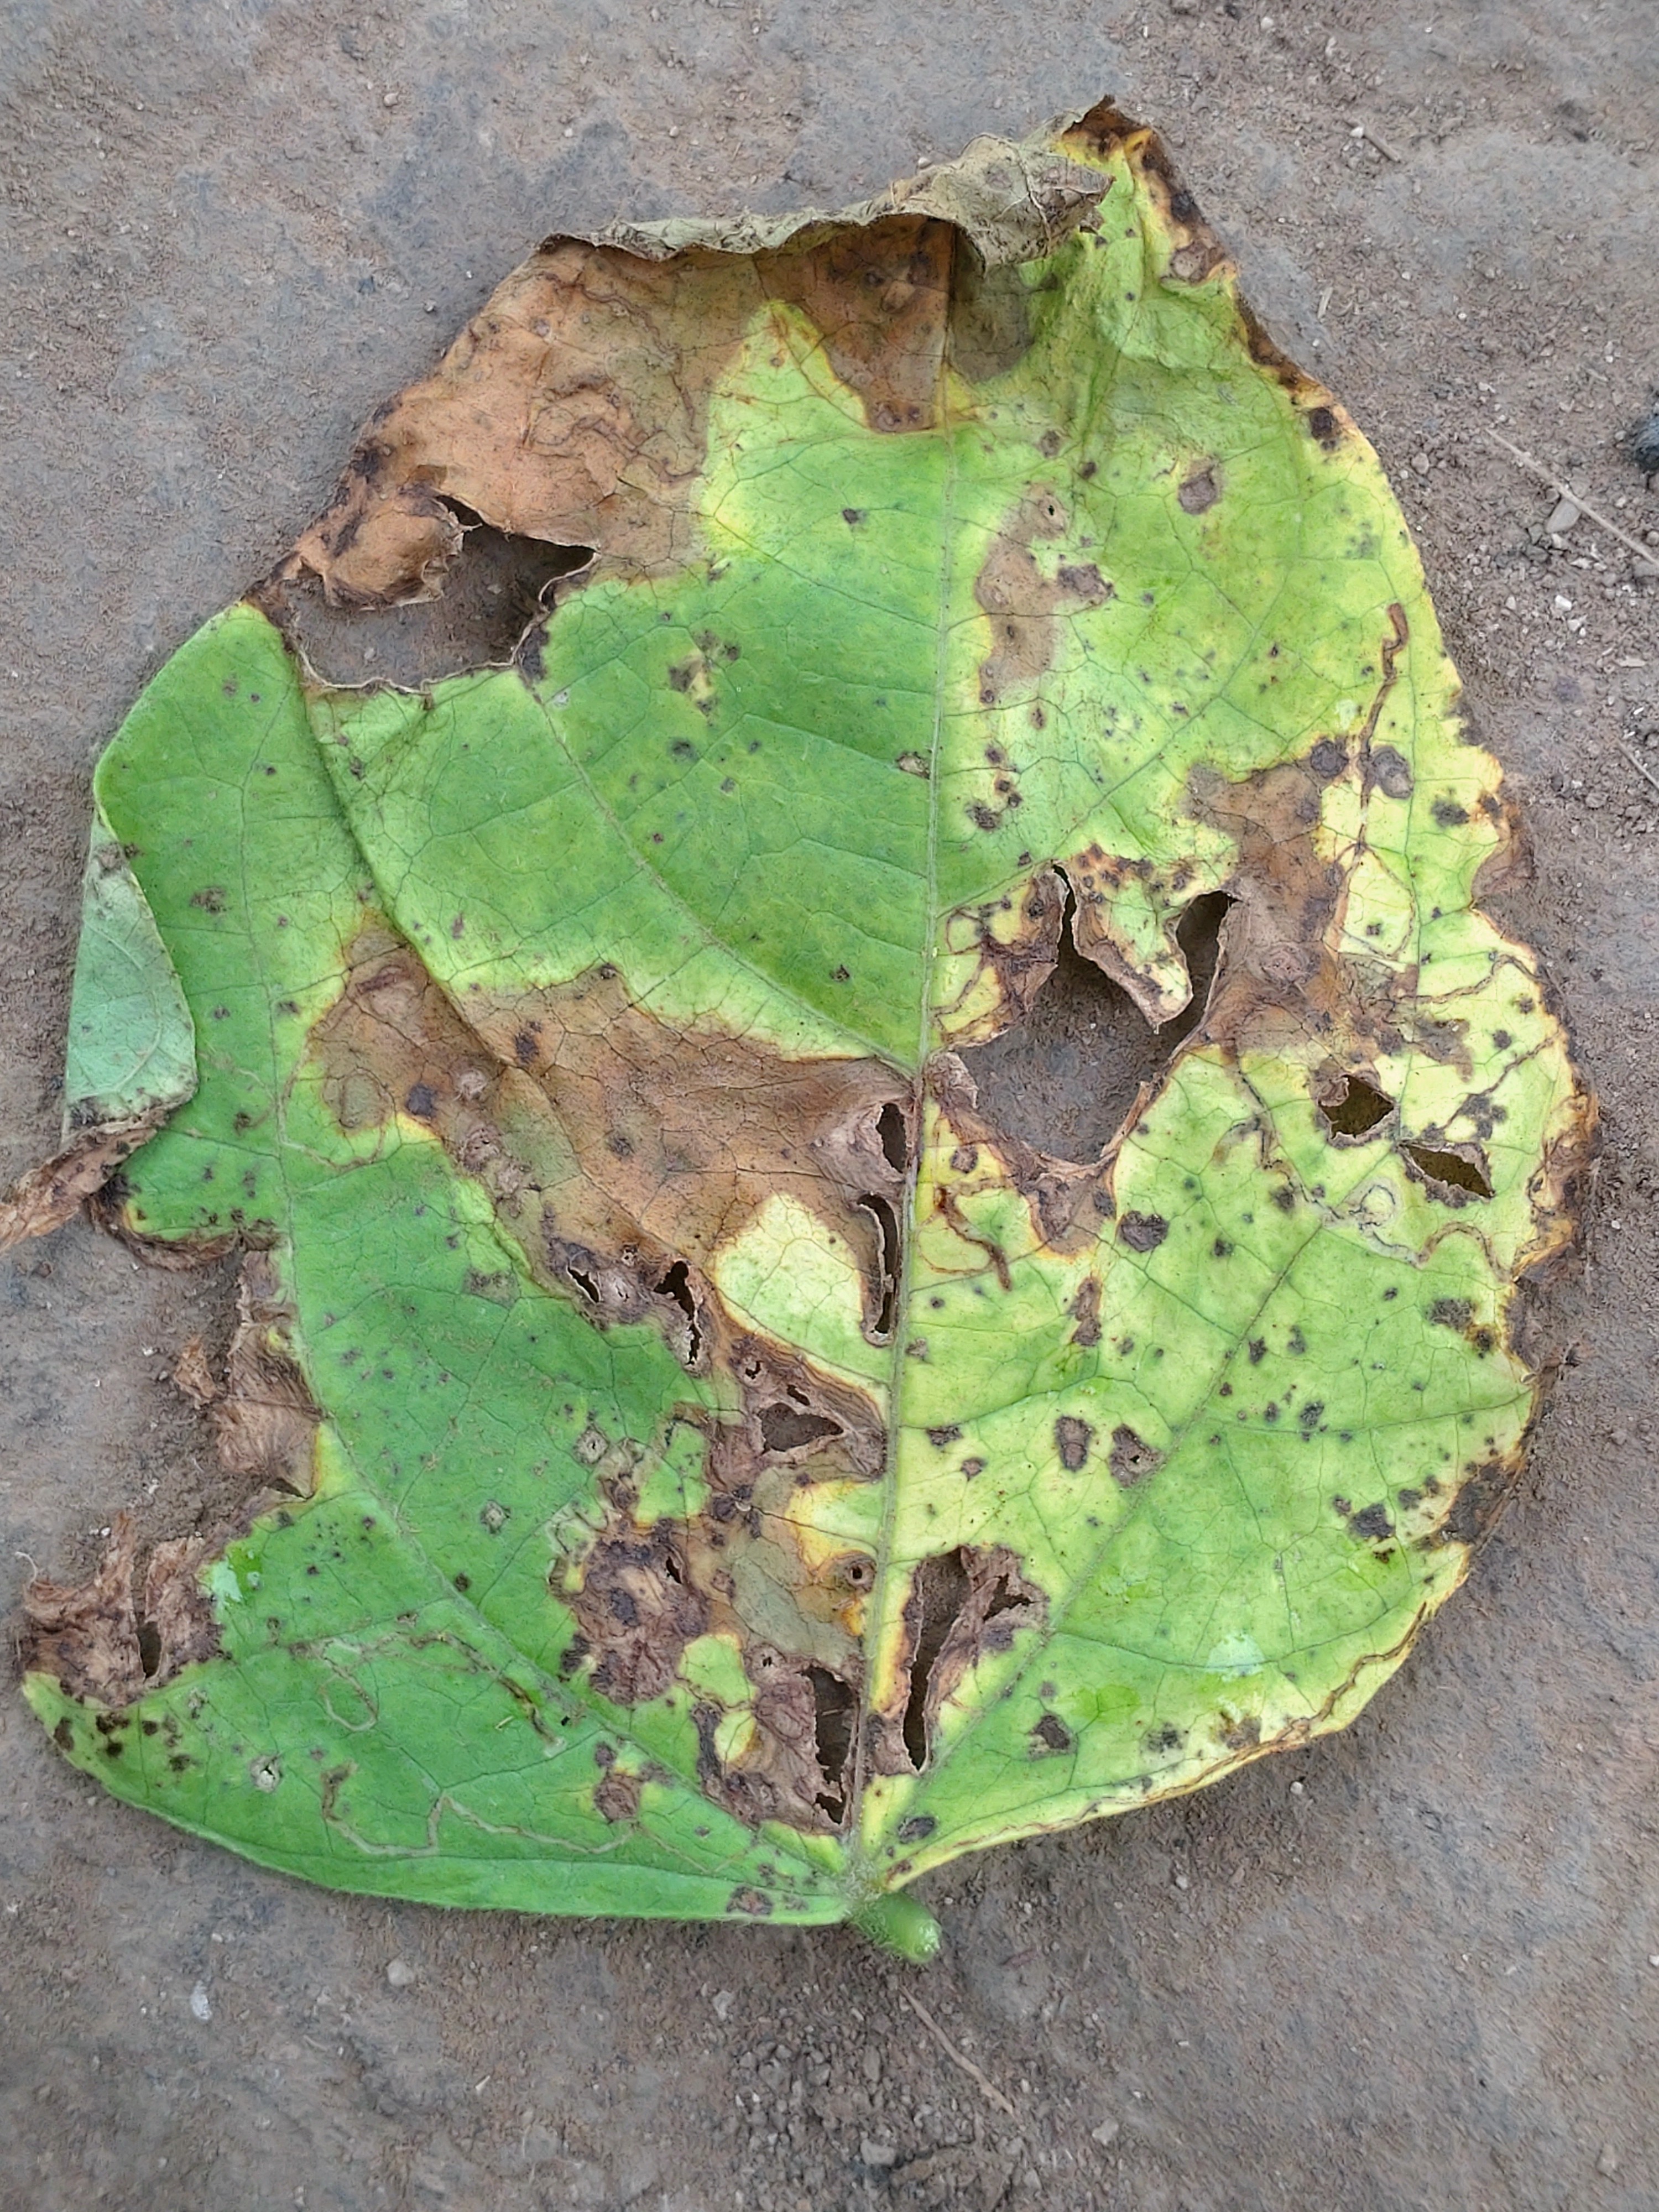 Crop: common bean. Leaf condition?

anthracnose
